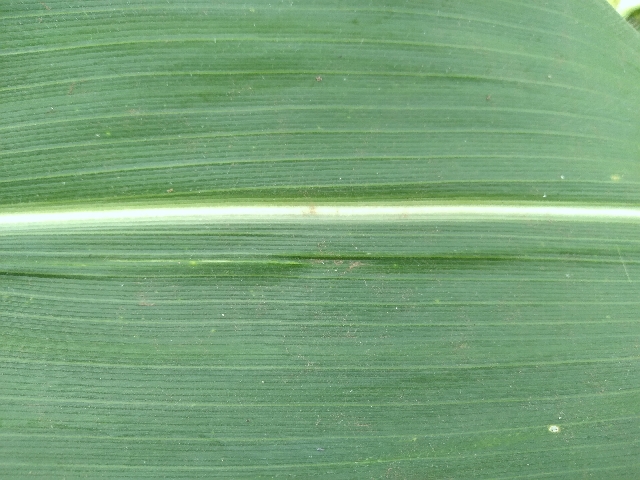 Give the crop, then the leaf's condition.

maize, healthy
